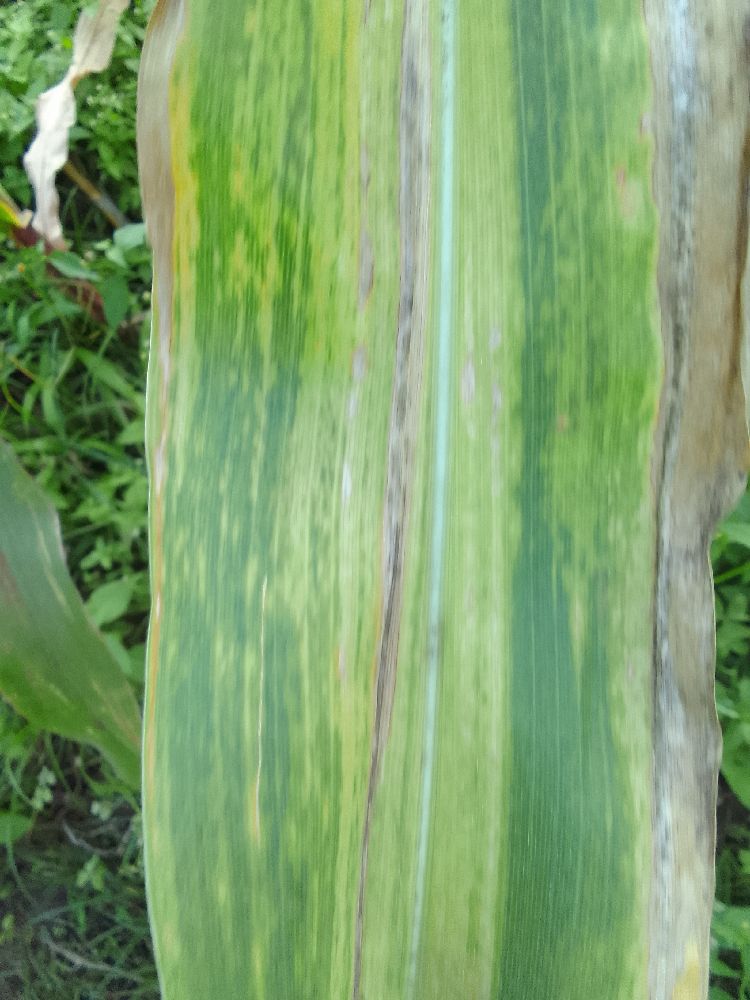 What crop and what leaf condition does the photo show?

maize, maize lethal necrosis
